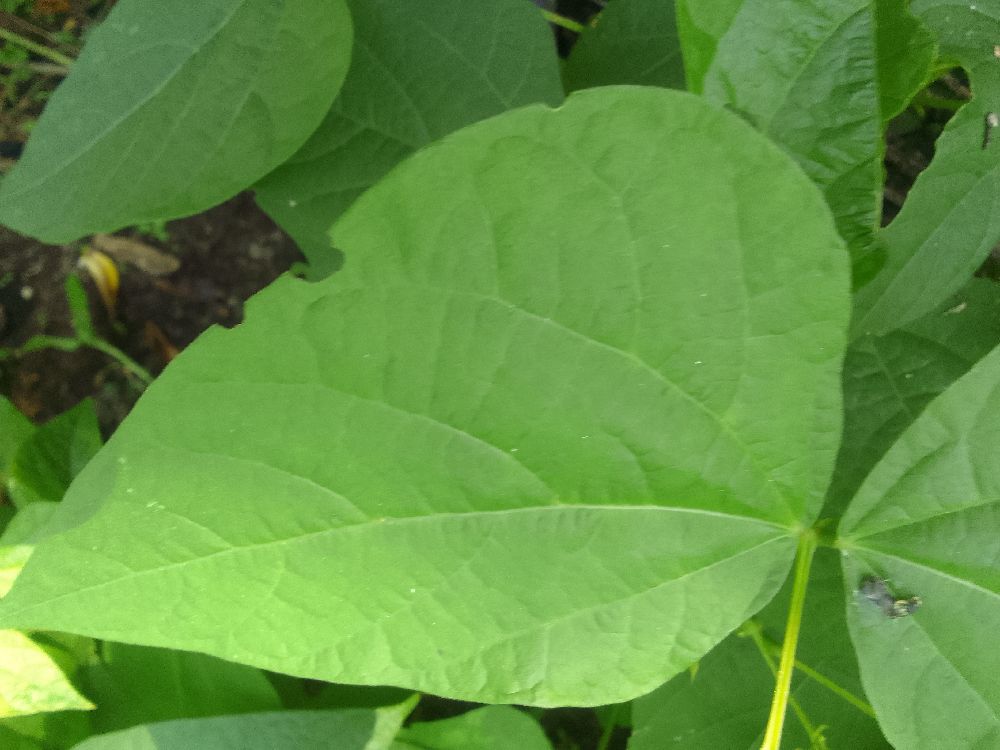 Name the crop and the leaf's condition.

common bean, healthy
